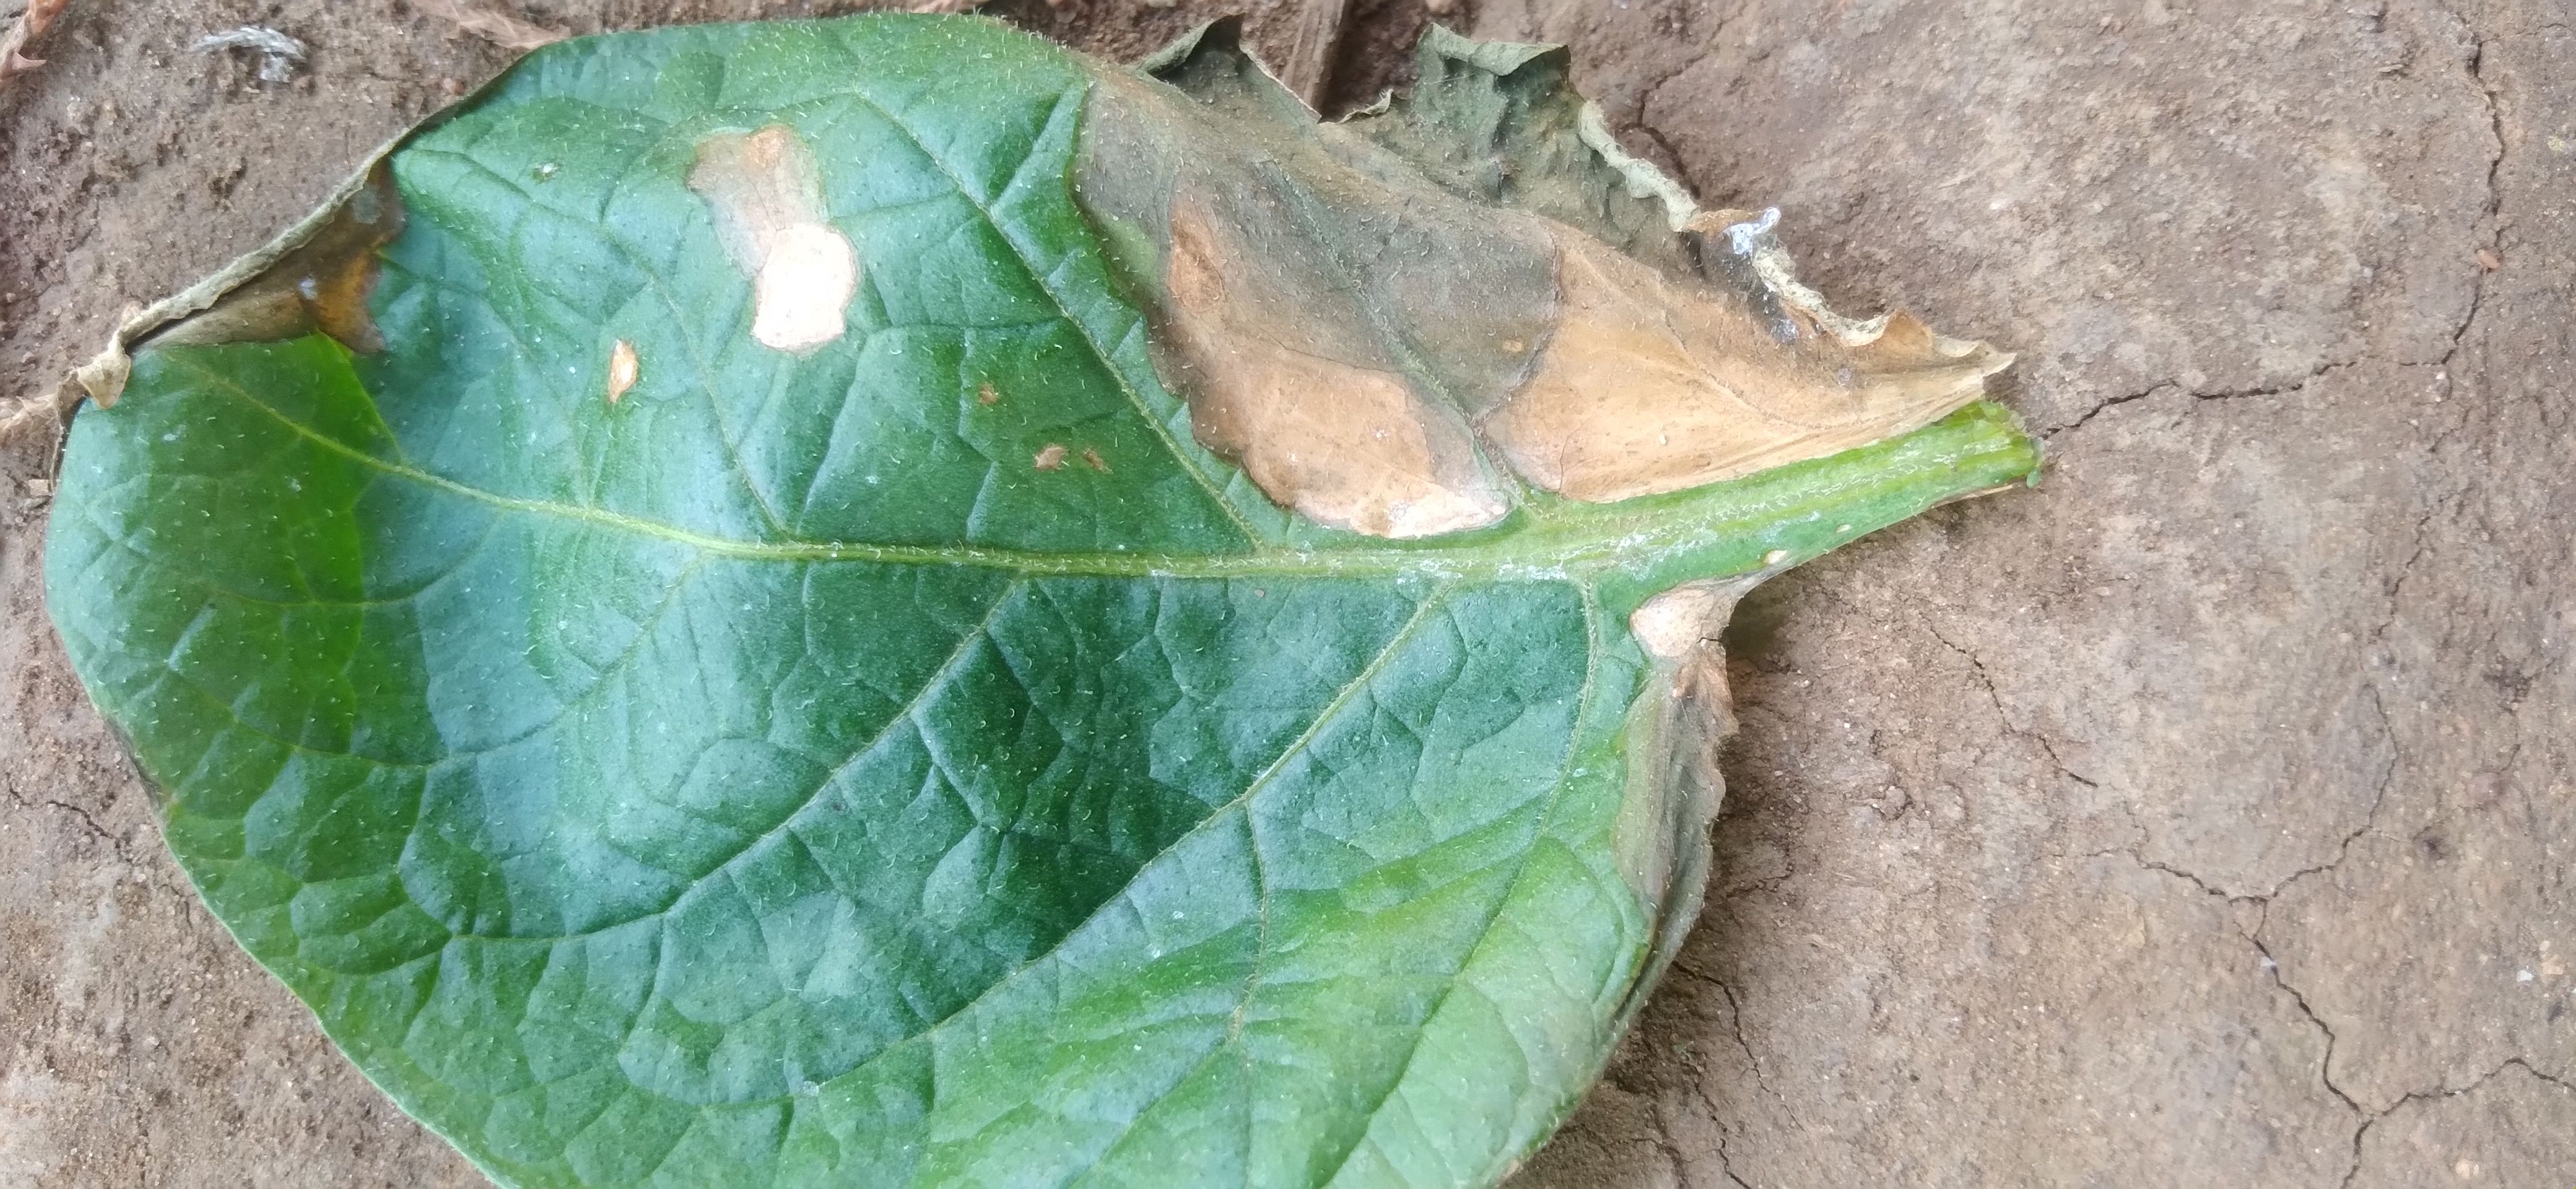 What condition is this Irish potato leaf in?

early blight
